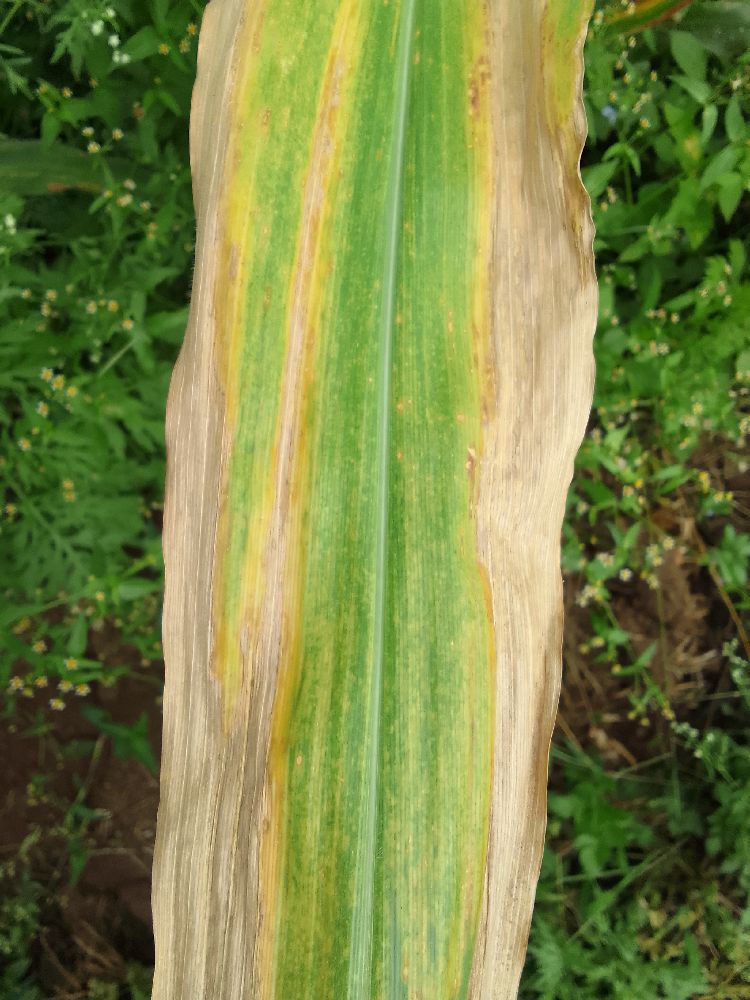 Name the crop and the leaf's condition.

maize, maize lethal necrosis
